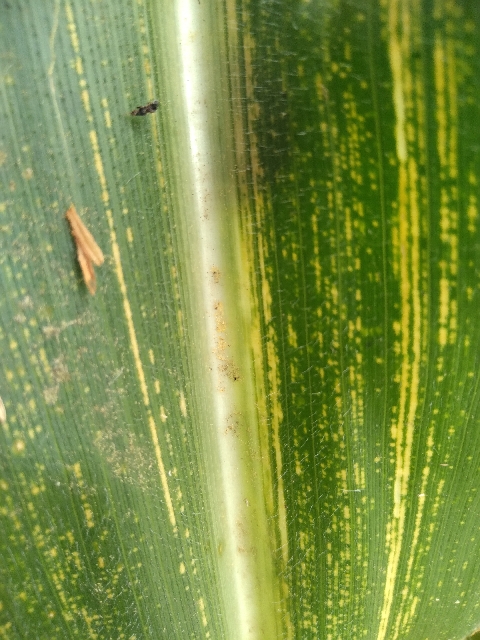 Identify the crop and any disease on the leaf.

maize, maize streak virus
